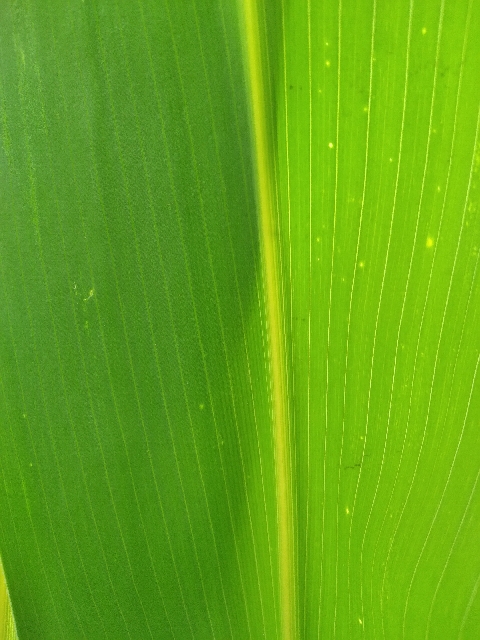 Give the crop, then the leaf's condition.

maize, healthy
